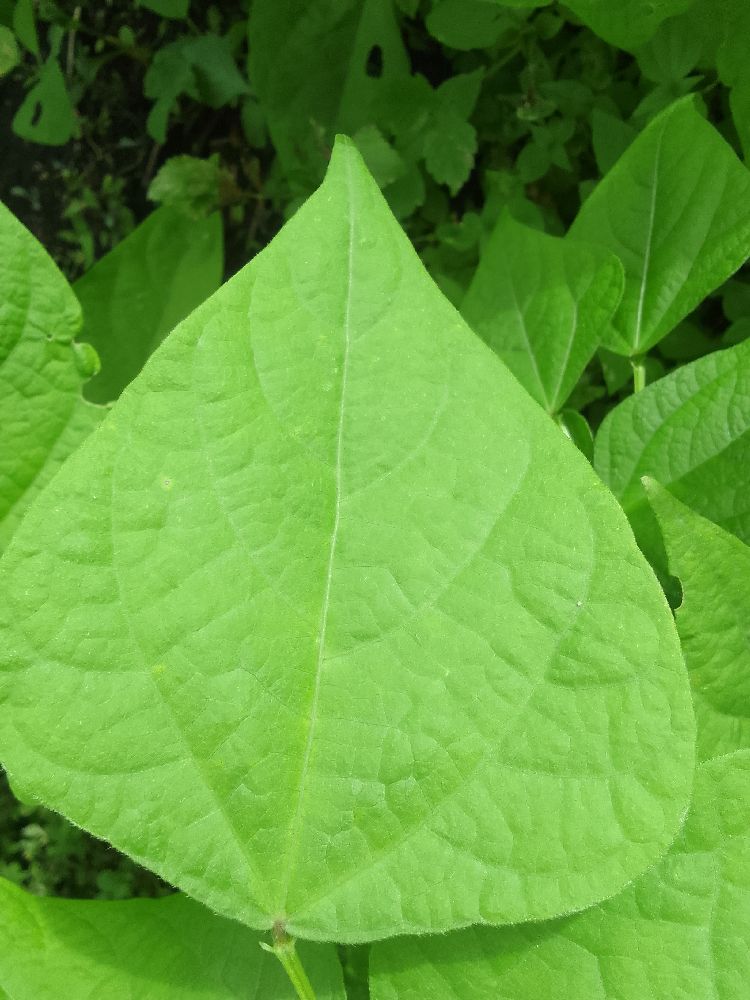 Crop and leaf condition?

common bean, healthy
